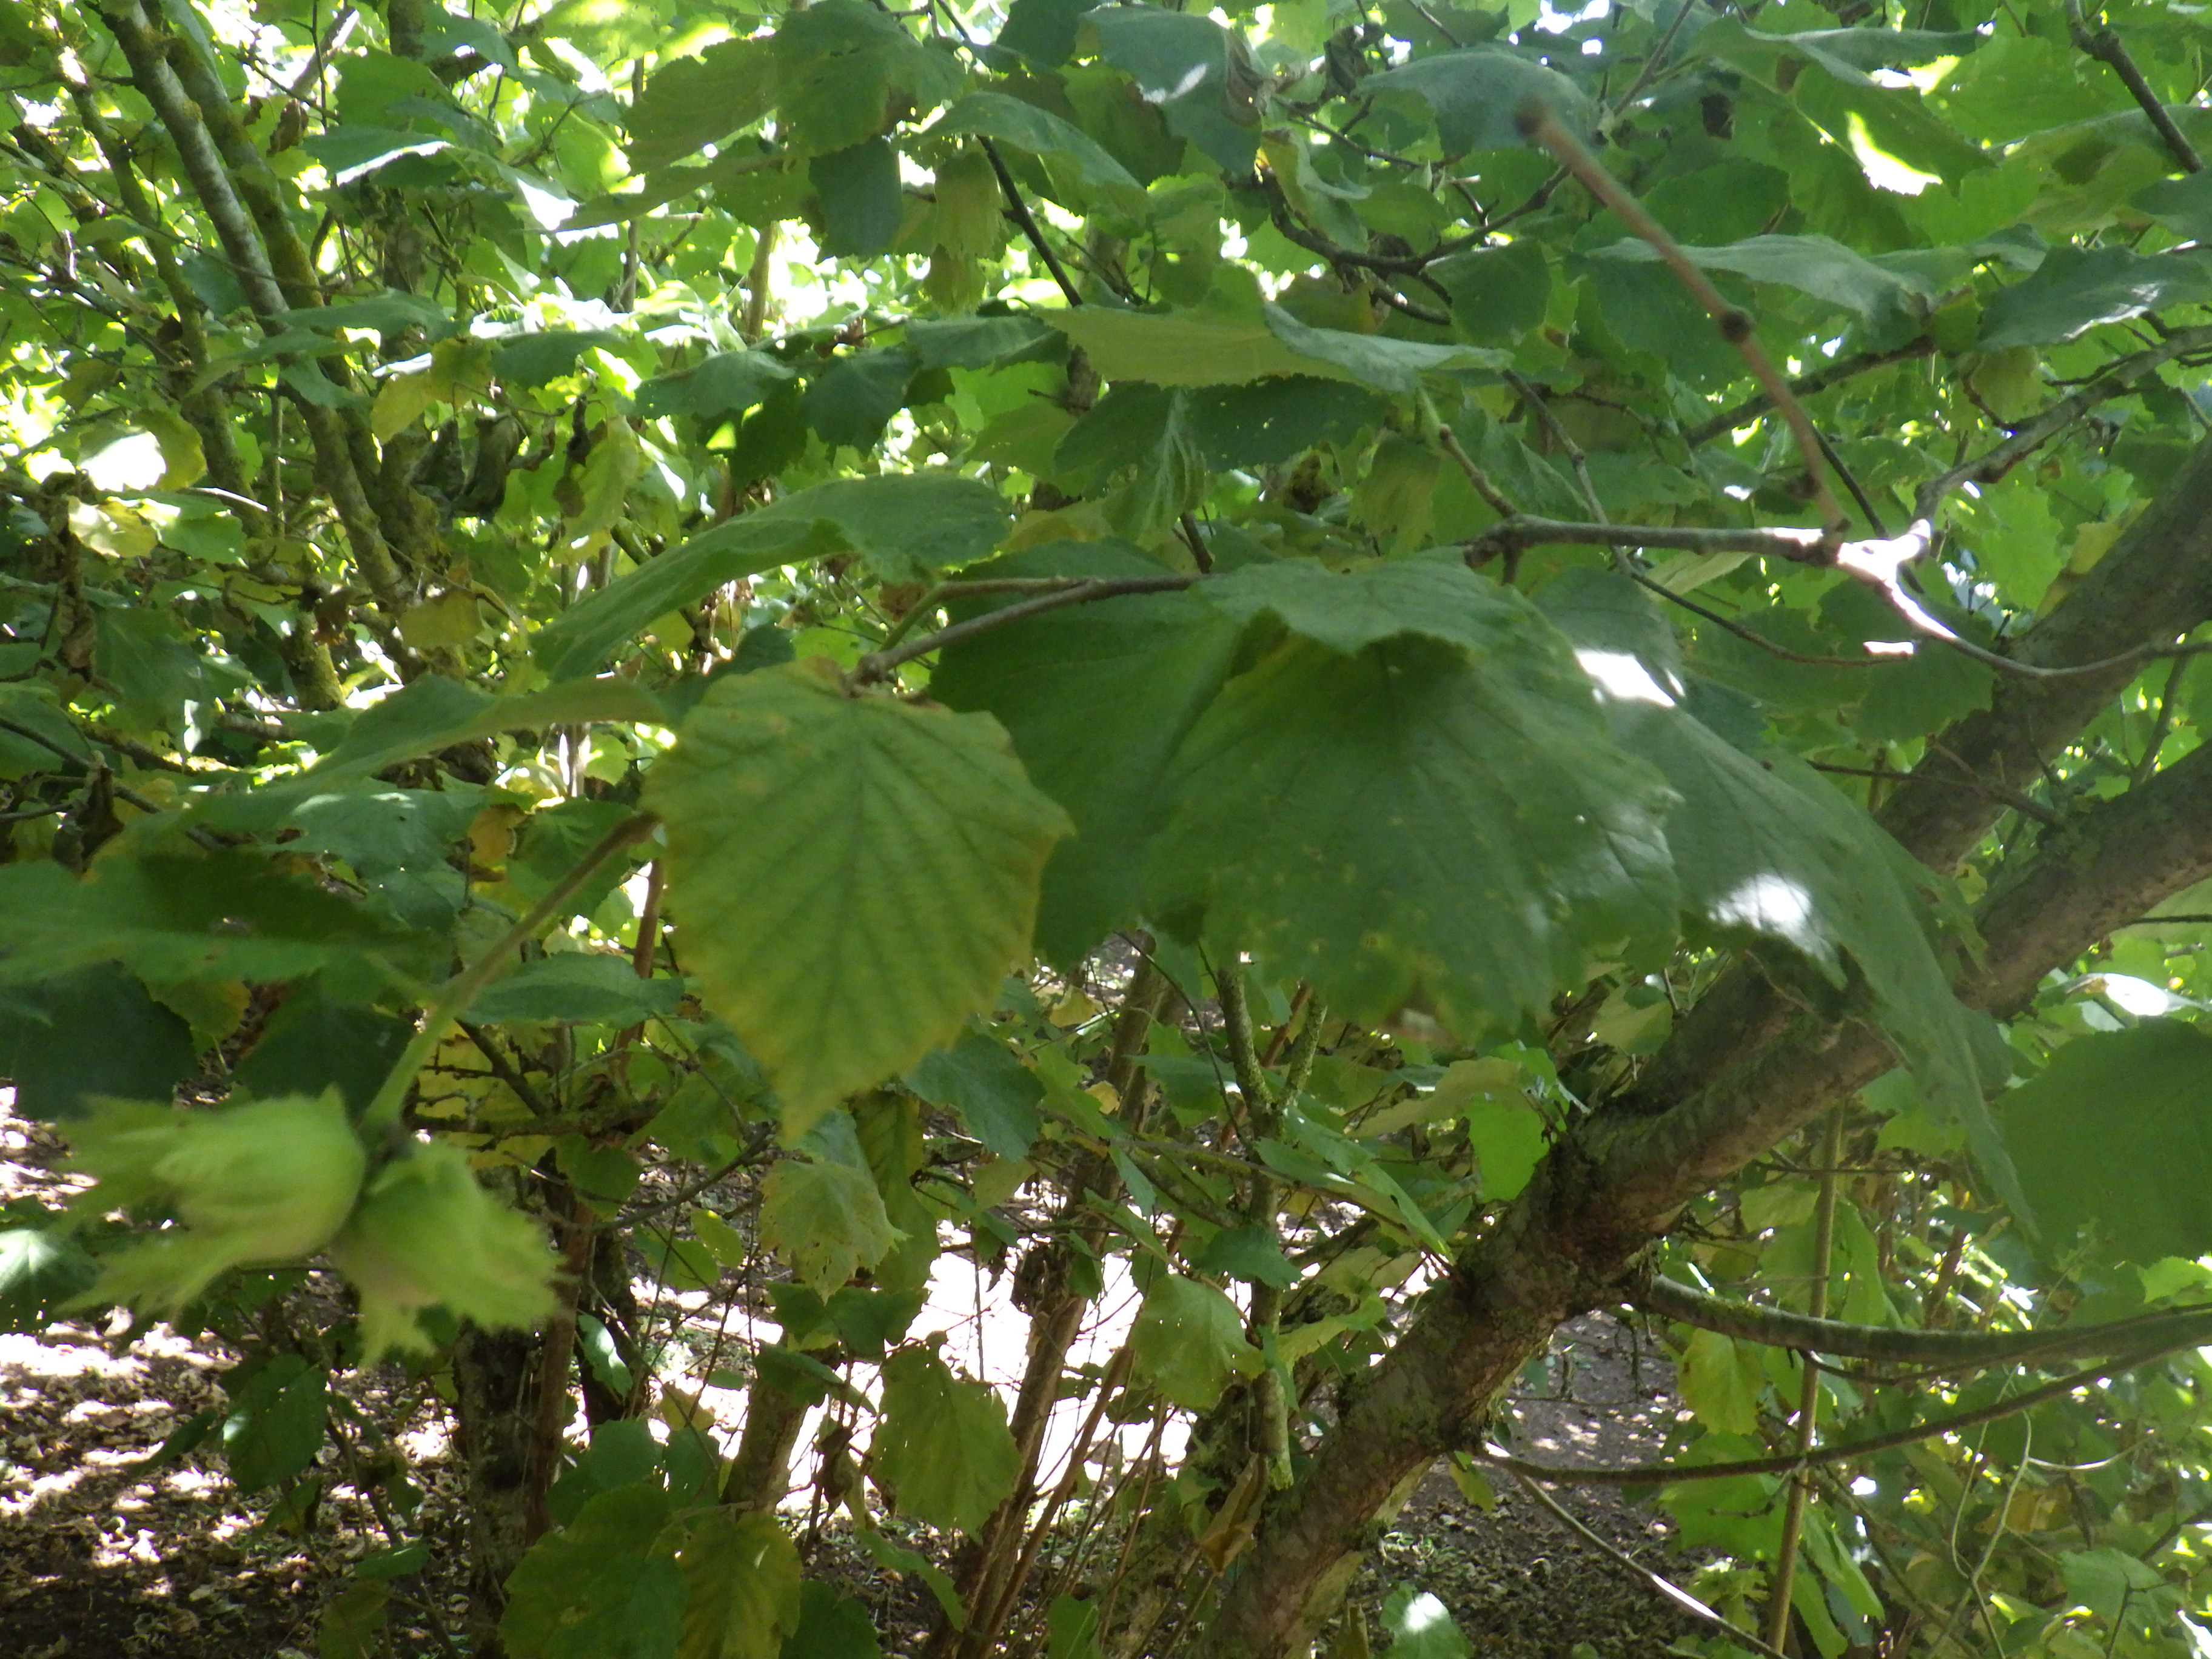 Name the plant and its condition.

hazel, phytophagous
